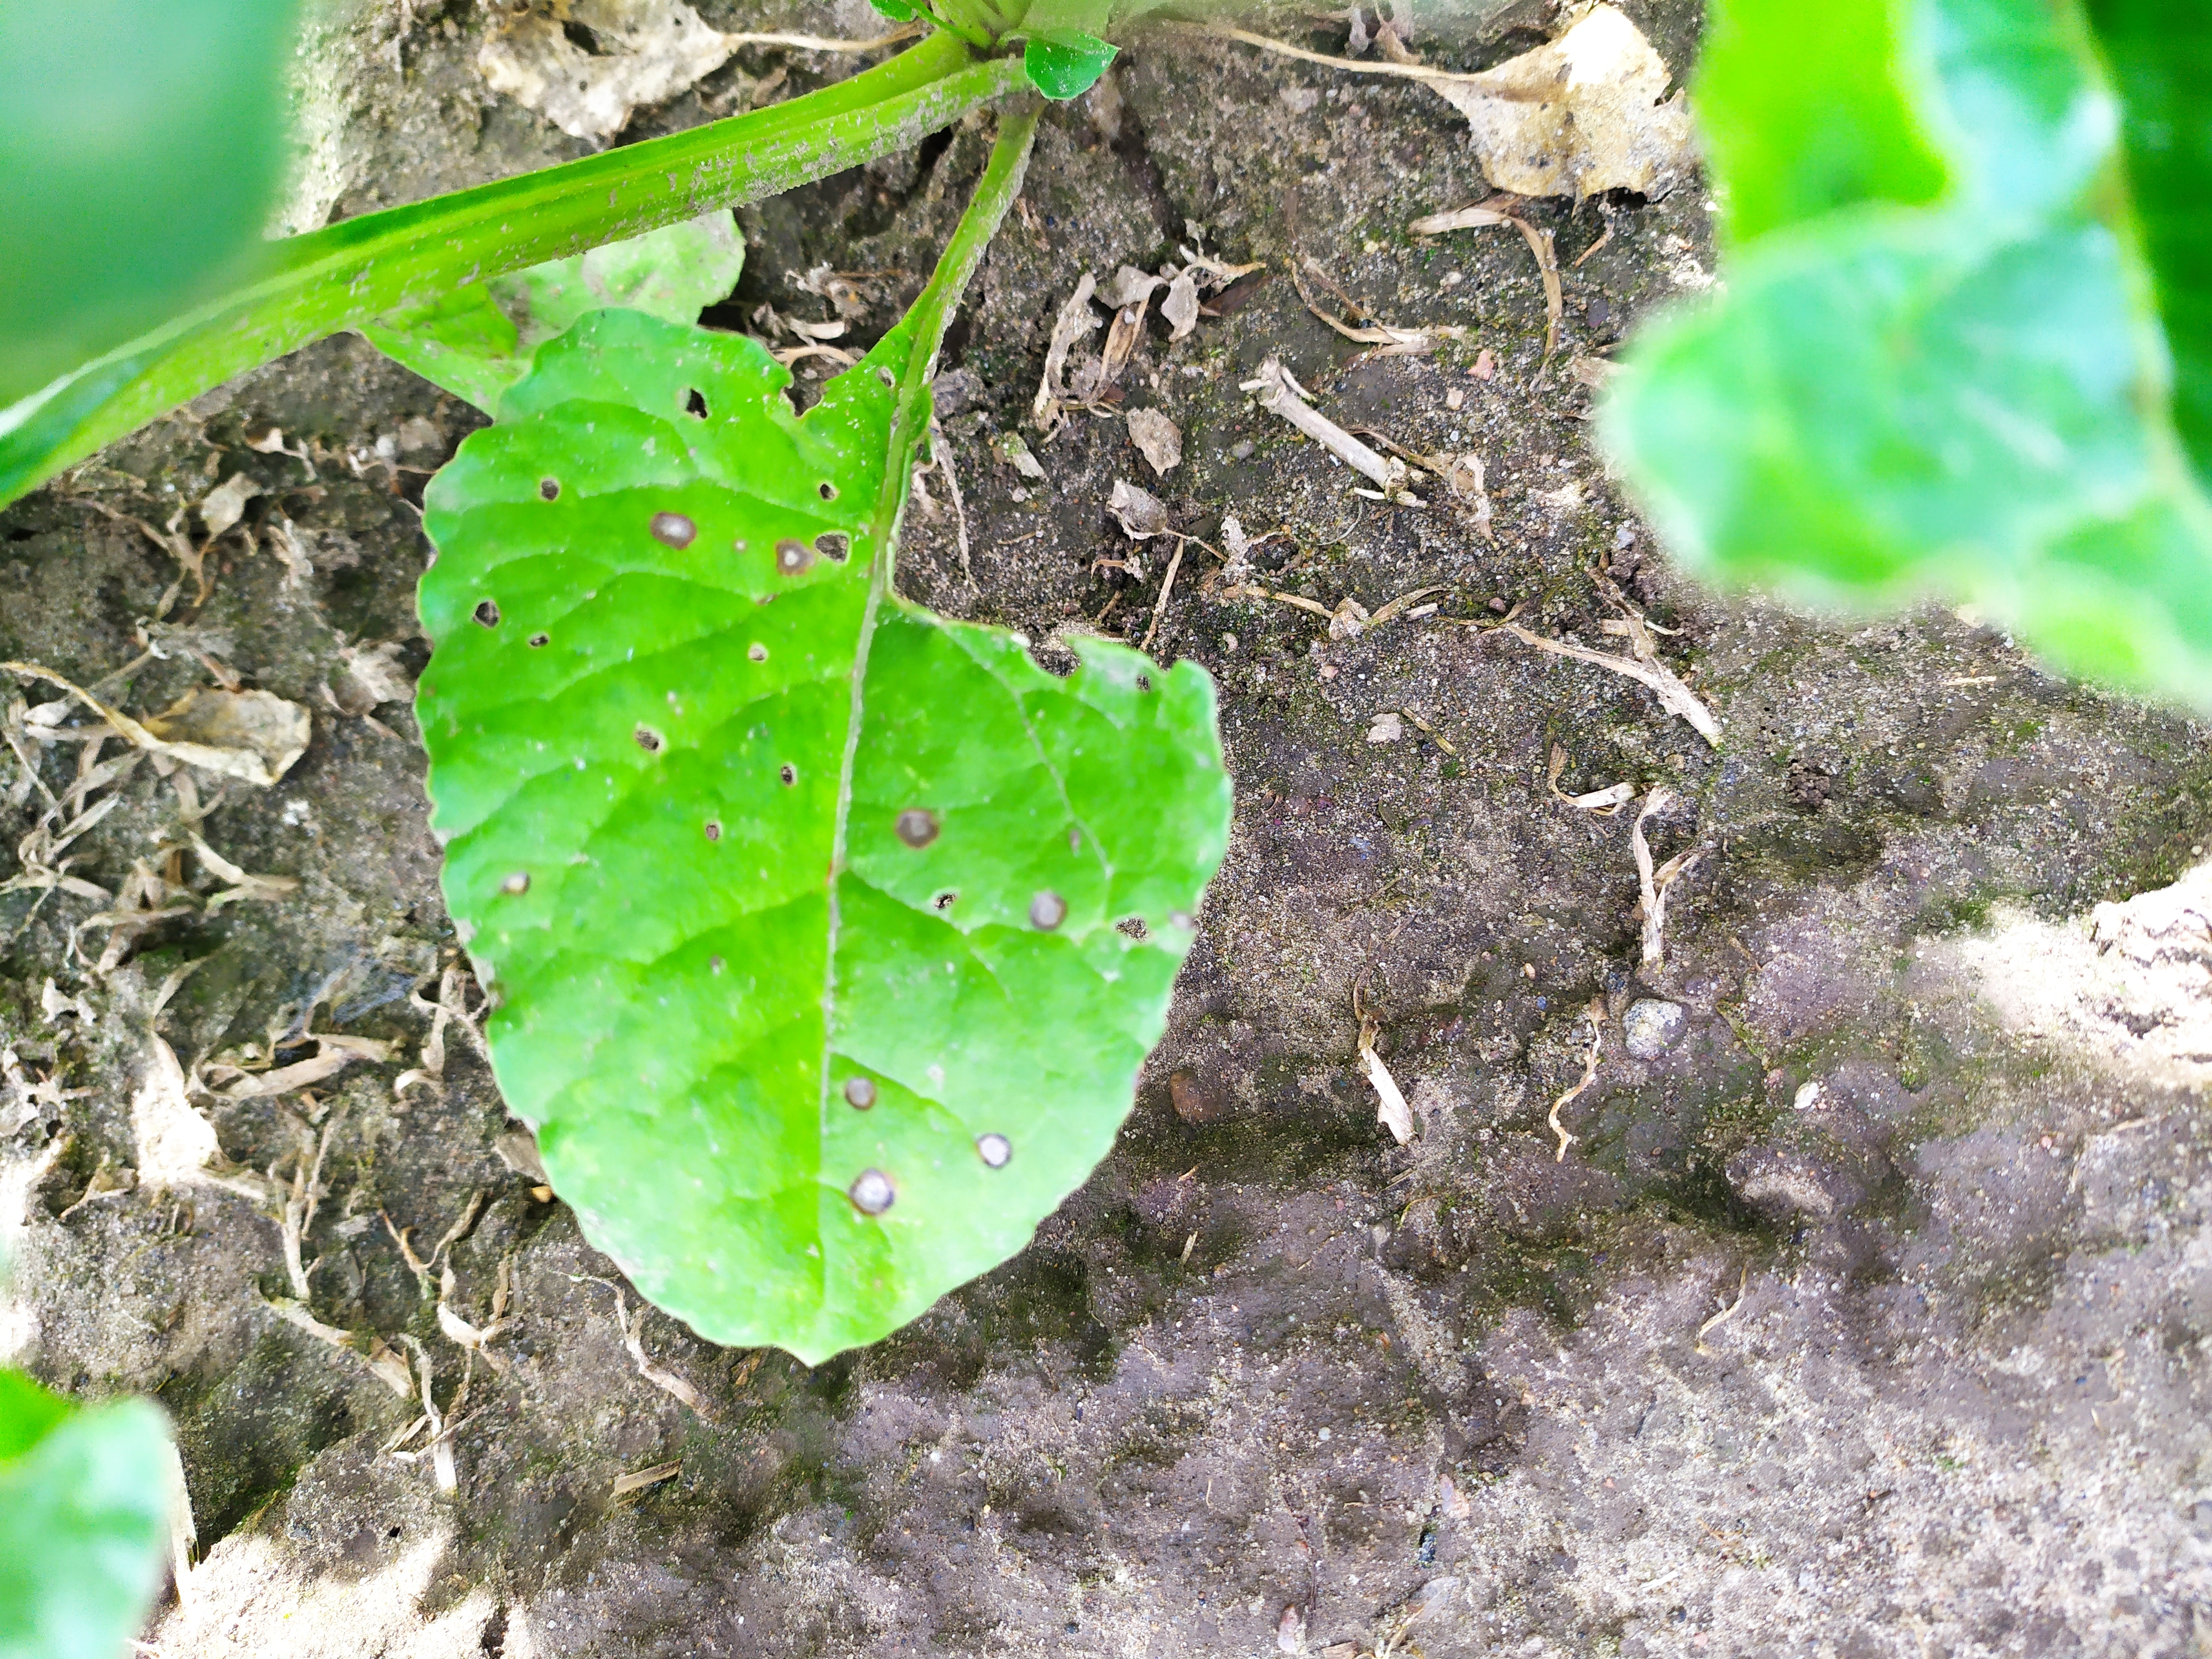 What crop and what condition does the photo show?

beet, cercospora
